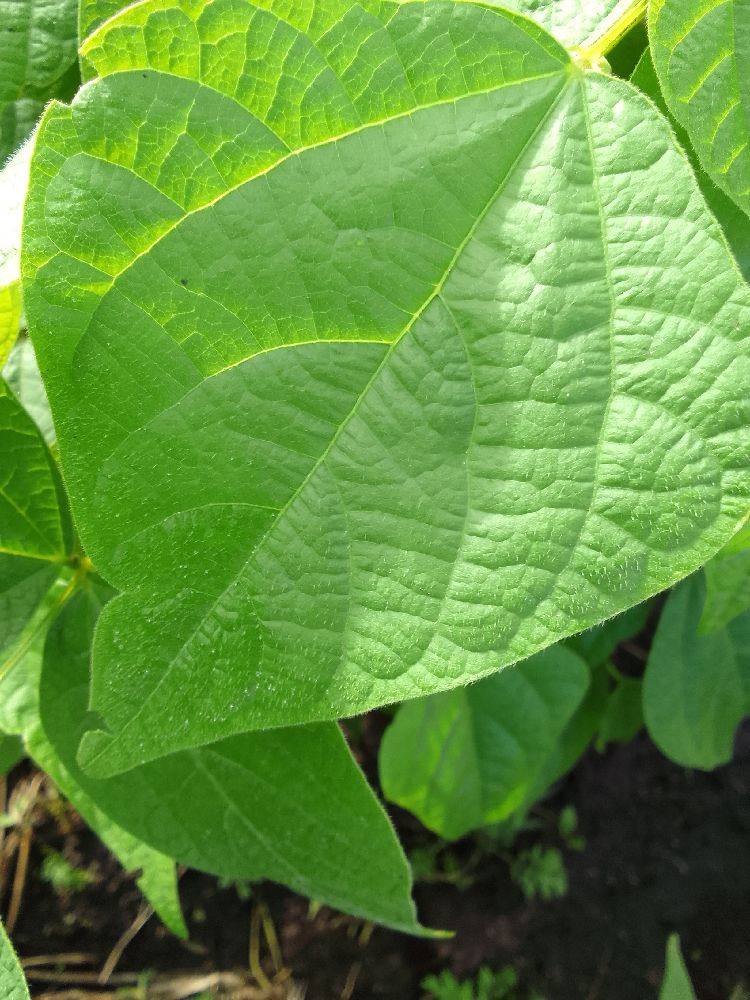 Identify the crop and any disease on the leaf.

common bean, healthy
